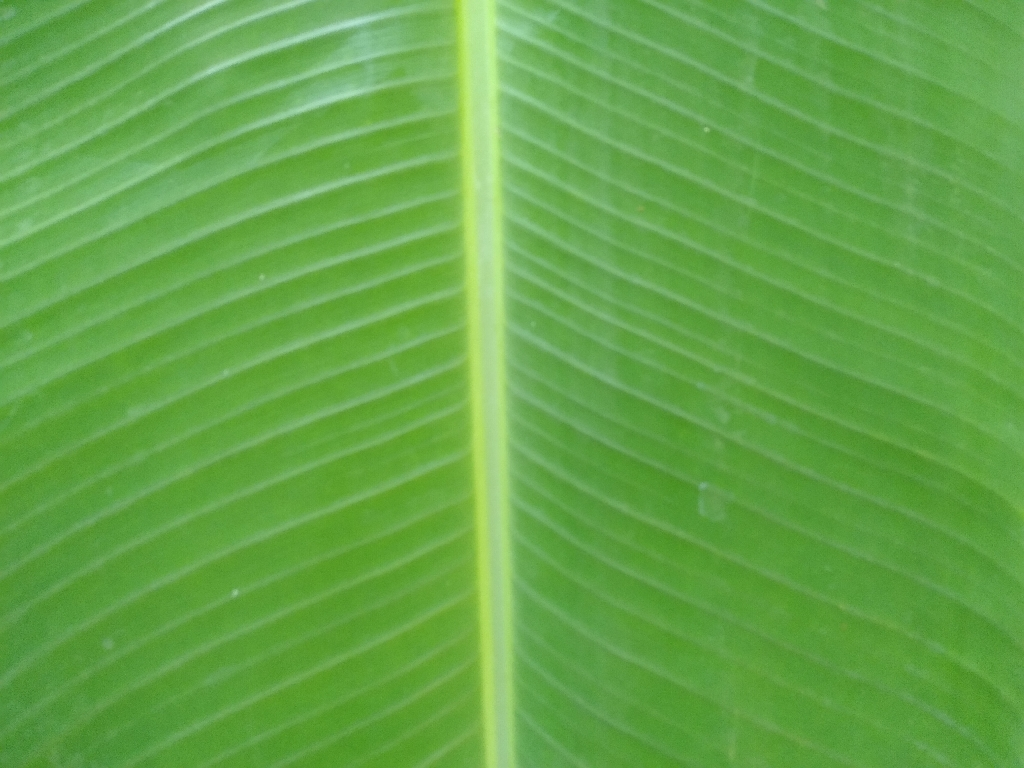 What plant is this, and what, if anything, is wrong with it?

banana, healthy
